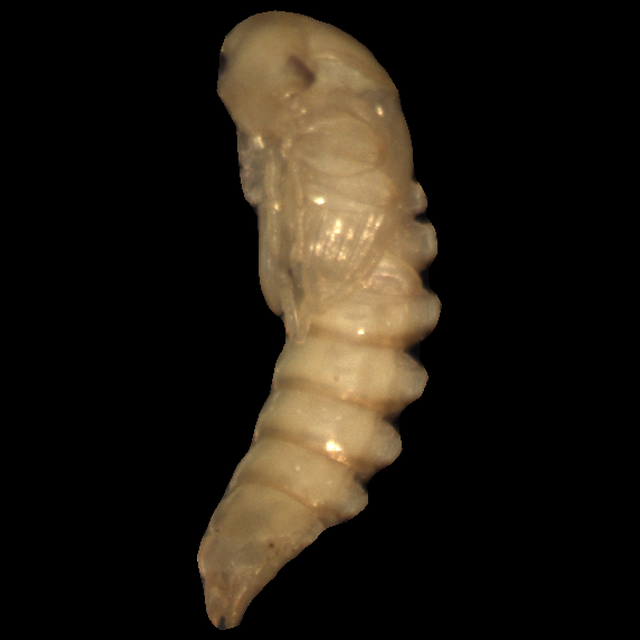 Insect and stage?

mealworm pupa
